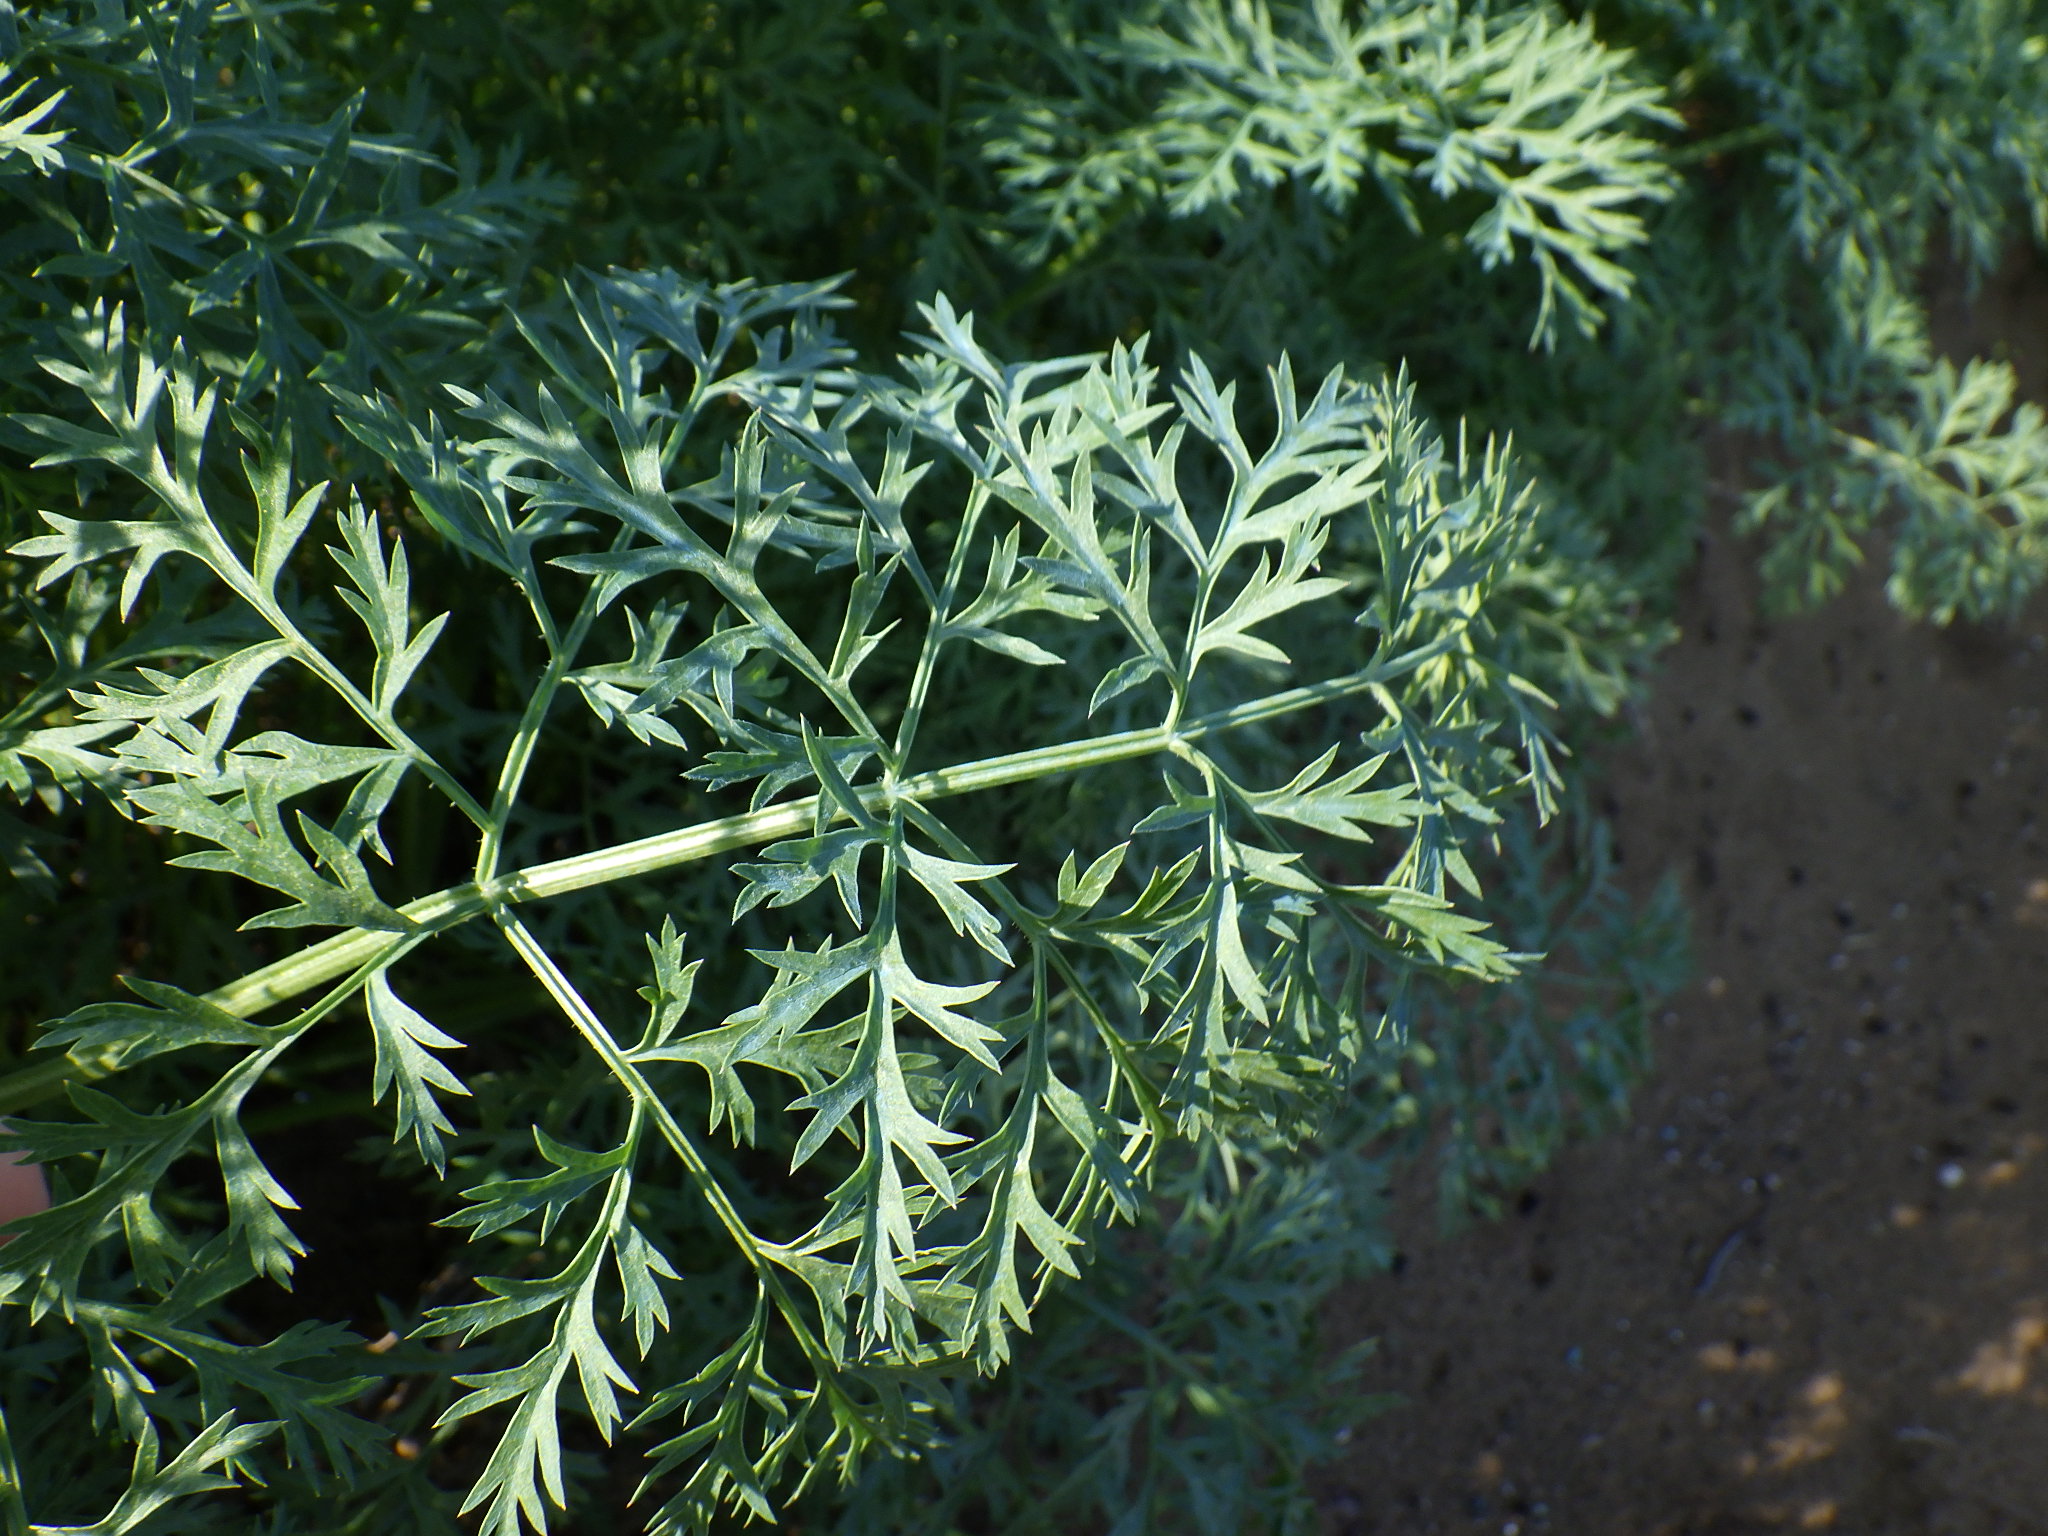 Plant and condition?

carrot, healthy
